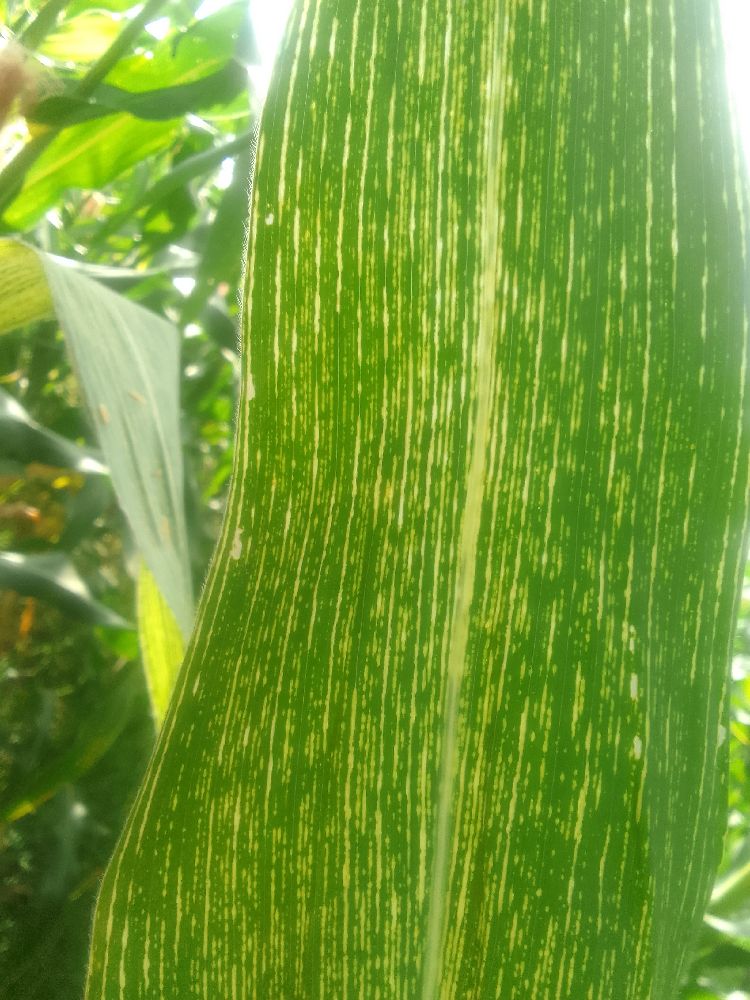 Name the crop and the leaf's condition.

maize, maize streak virus
